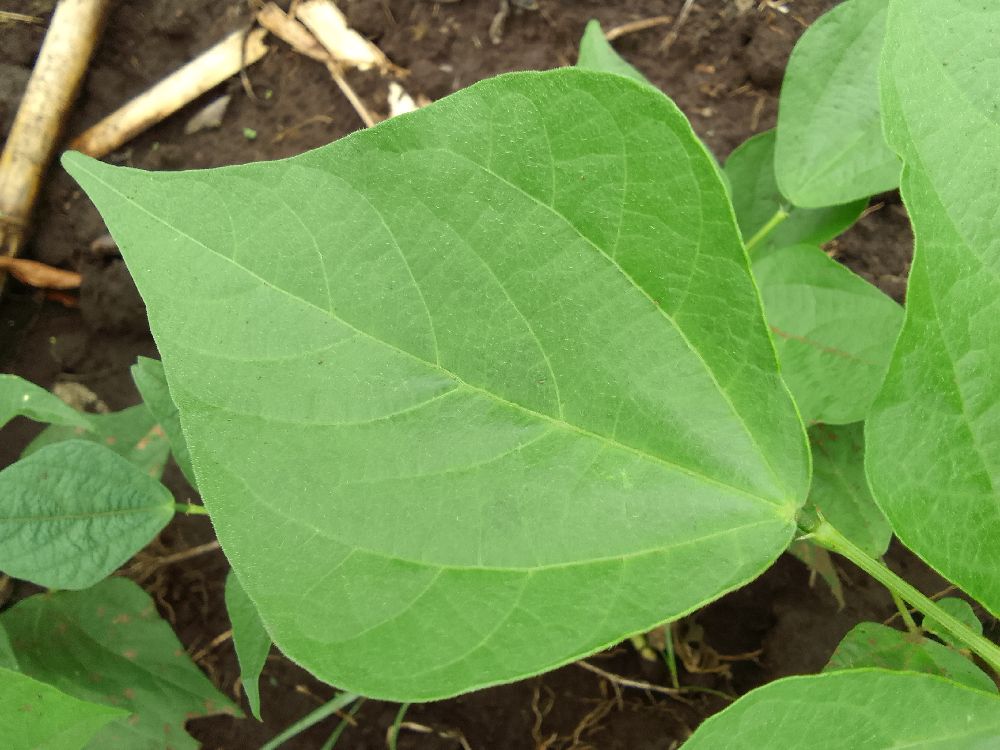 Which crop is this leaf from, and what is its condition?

common bean, healthy
